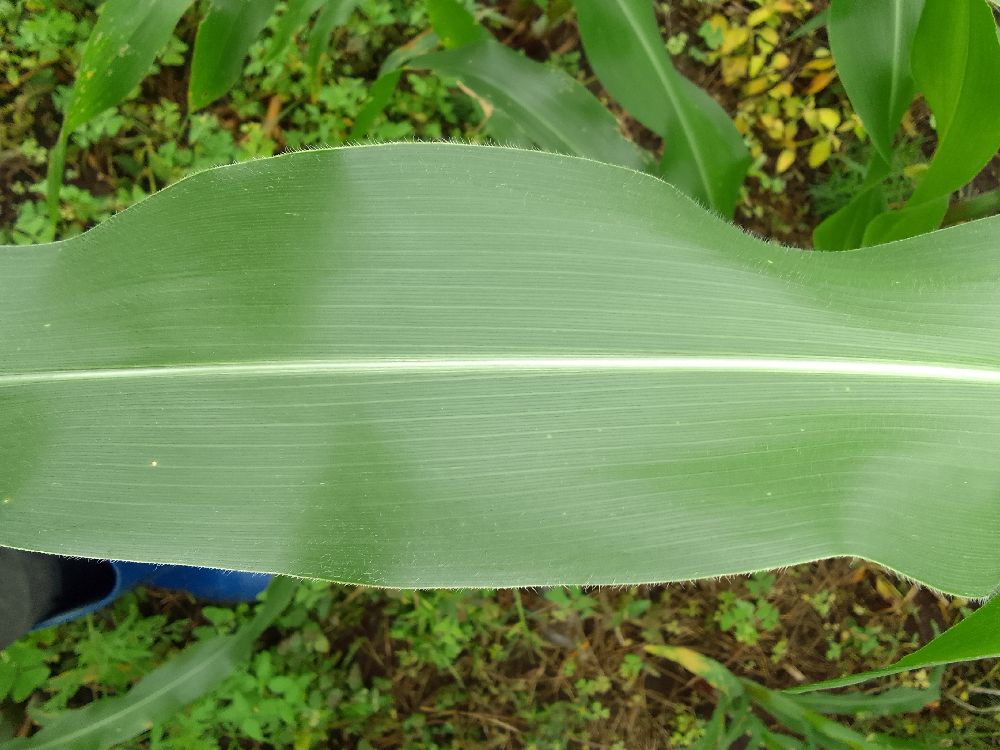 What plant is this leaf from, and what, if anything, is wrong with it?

maize, healthy
